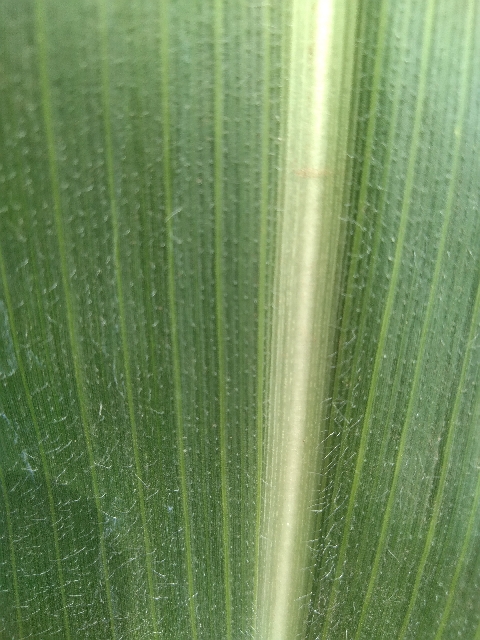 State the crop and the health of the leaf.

maize, healthy
